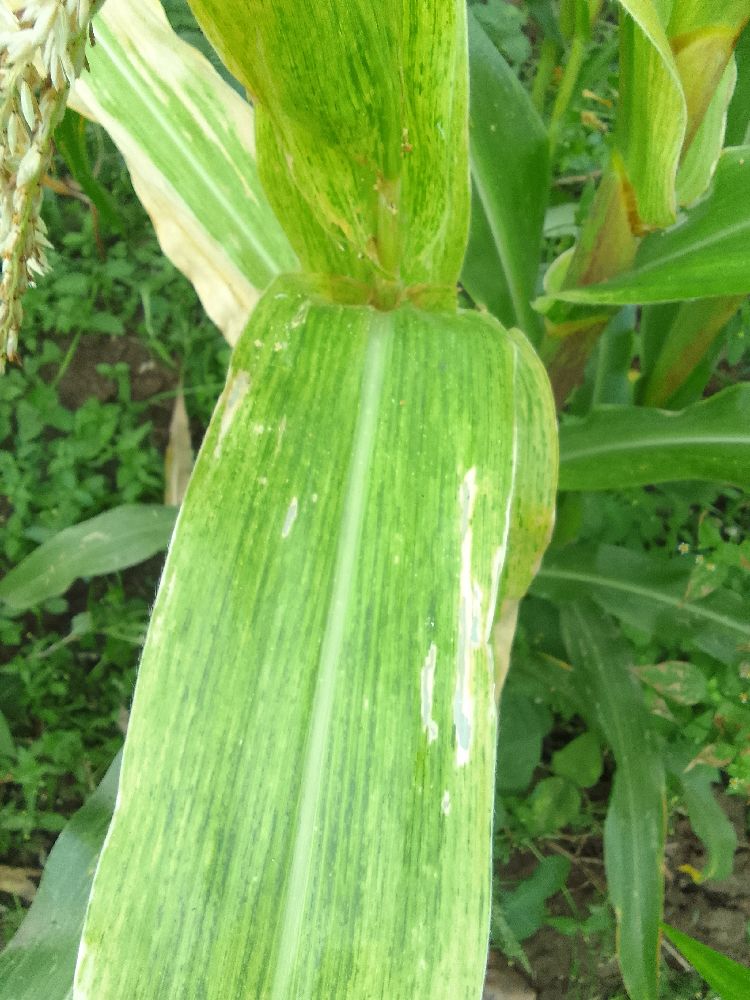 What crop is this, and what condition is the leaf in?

maize, maize lethal necrosis
